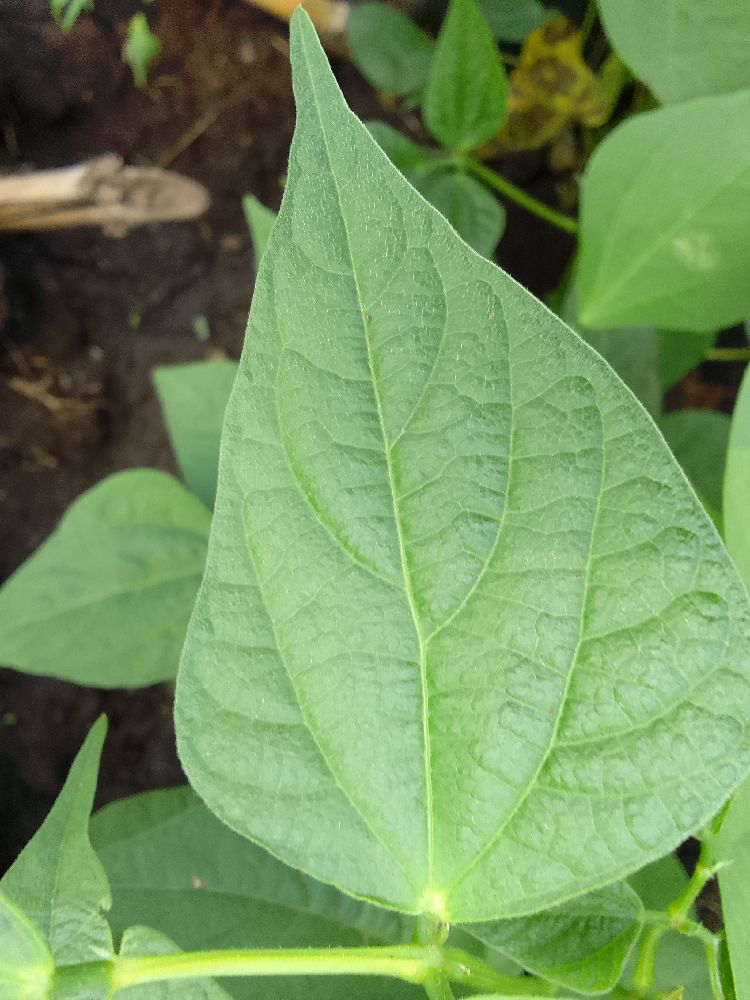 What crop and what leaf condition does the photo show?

common bean, healthy
